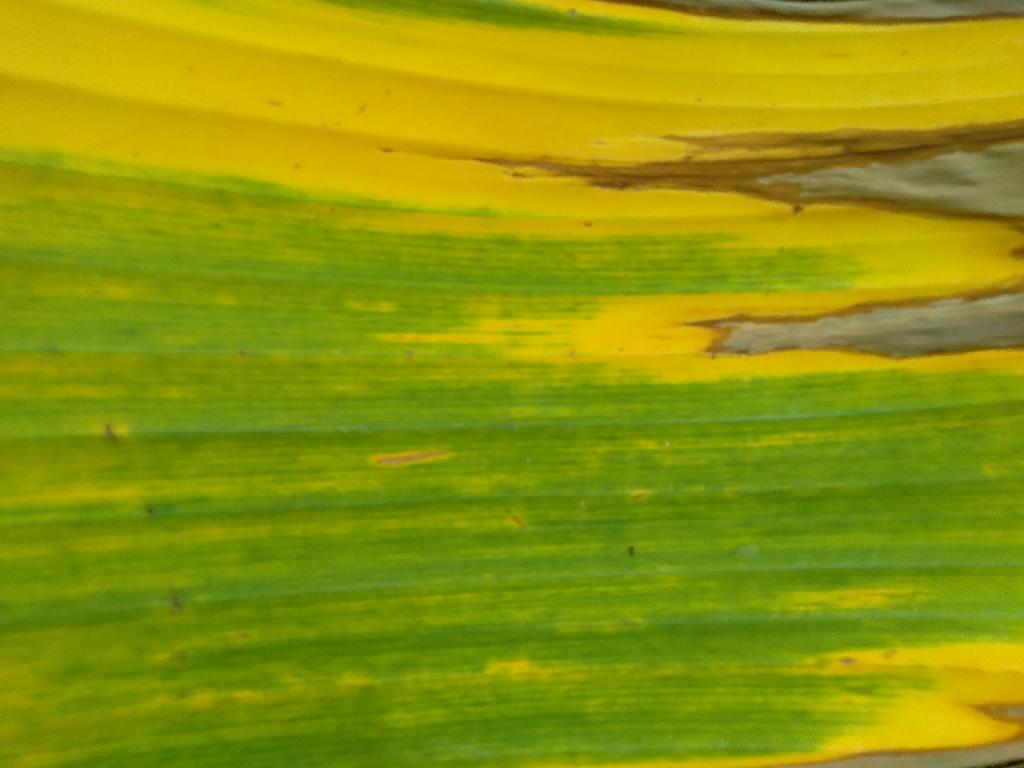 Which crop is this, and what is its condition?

banana, fusarium wilt race 1
